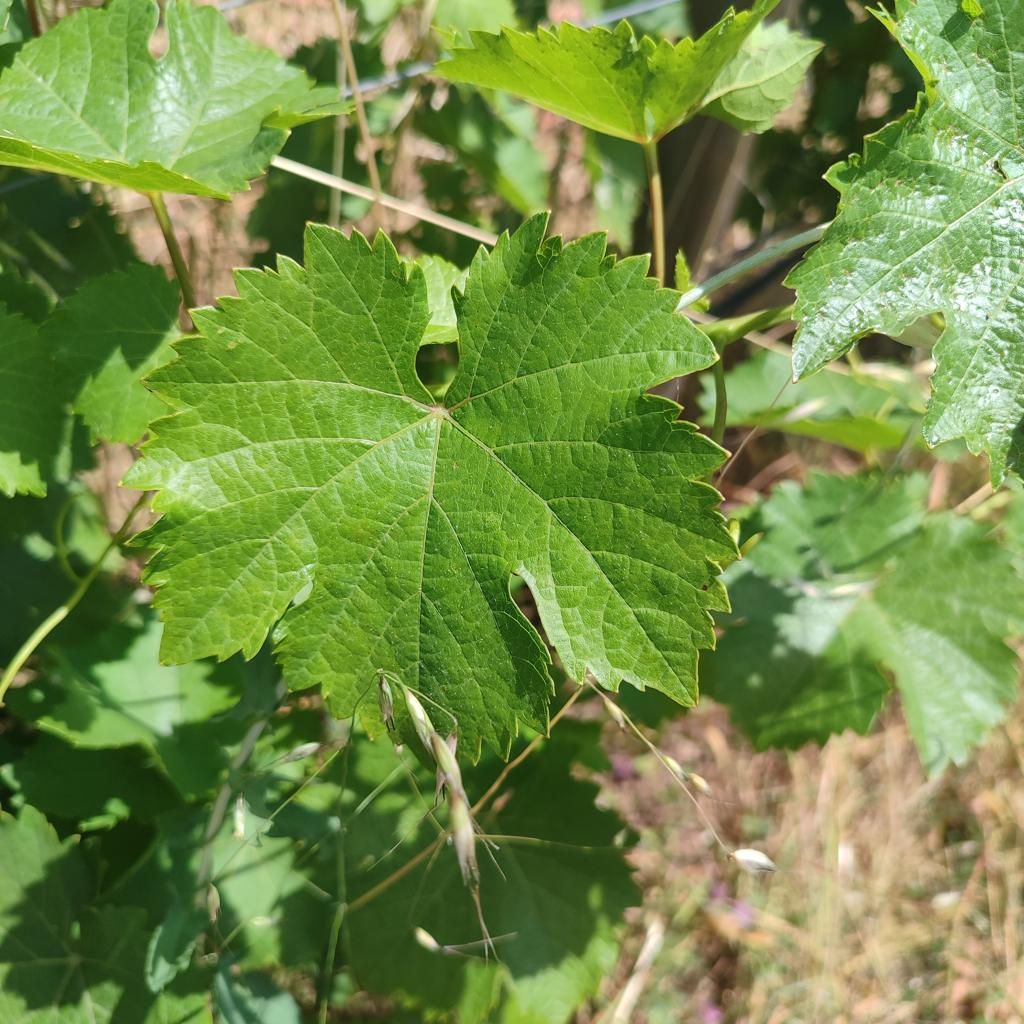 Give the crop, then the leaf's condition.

grapevine, healthy
